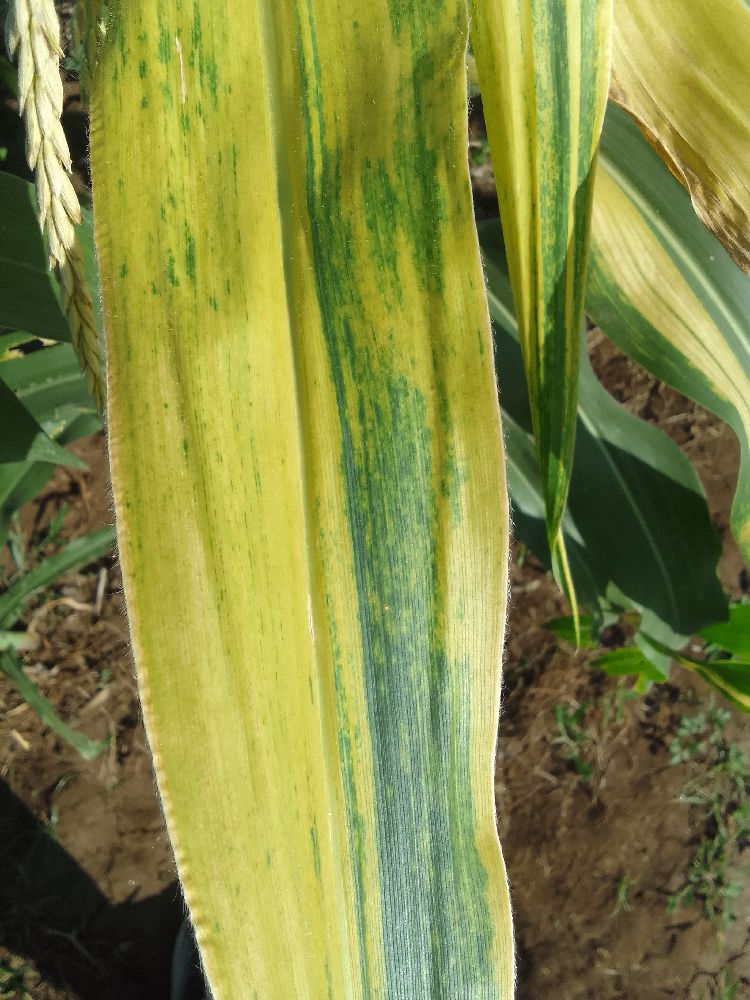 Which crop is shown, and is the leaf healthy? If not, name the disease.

maize, maize lethal necrosis
